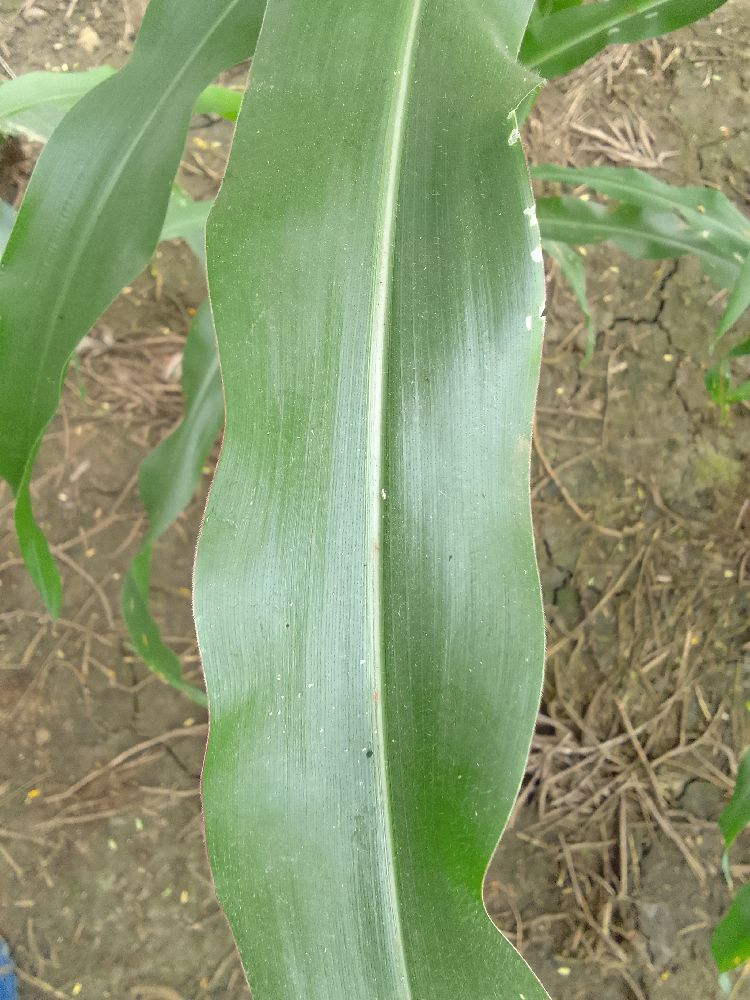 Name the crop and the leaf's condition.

maize, healthy
